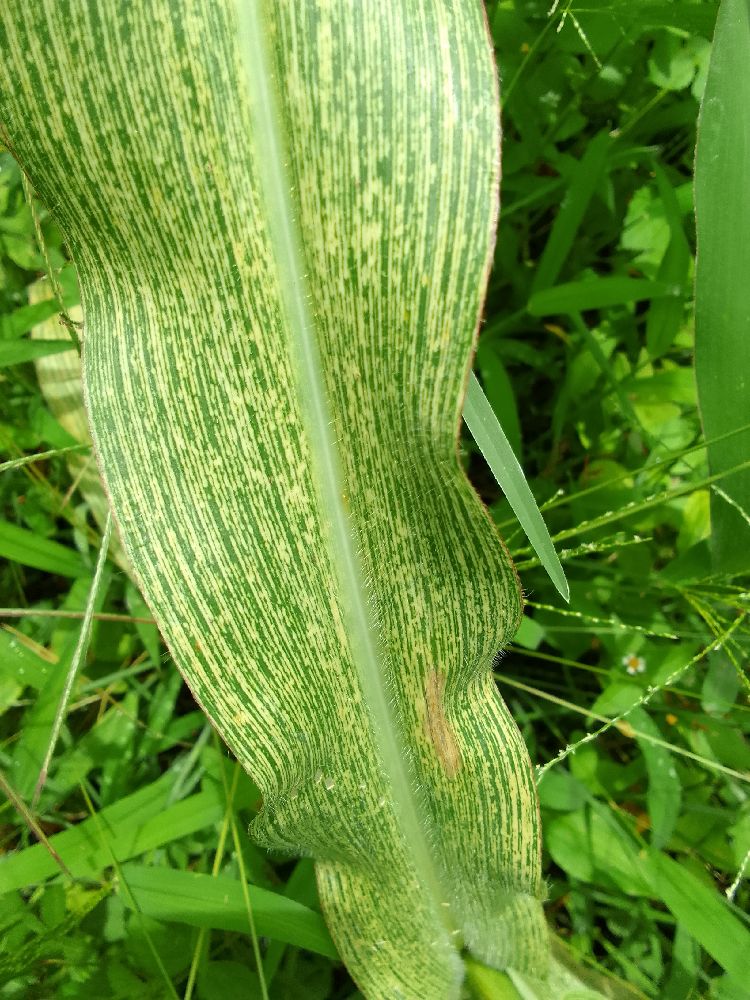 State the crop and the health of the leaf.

maize, healthy
